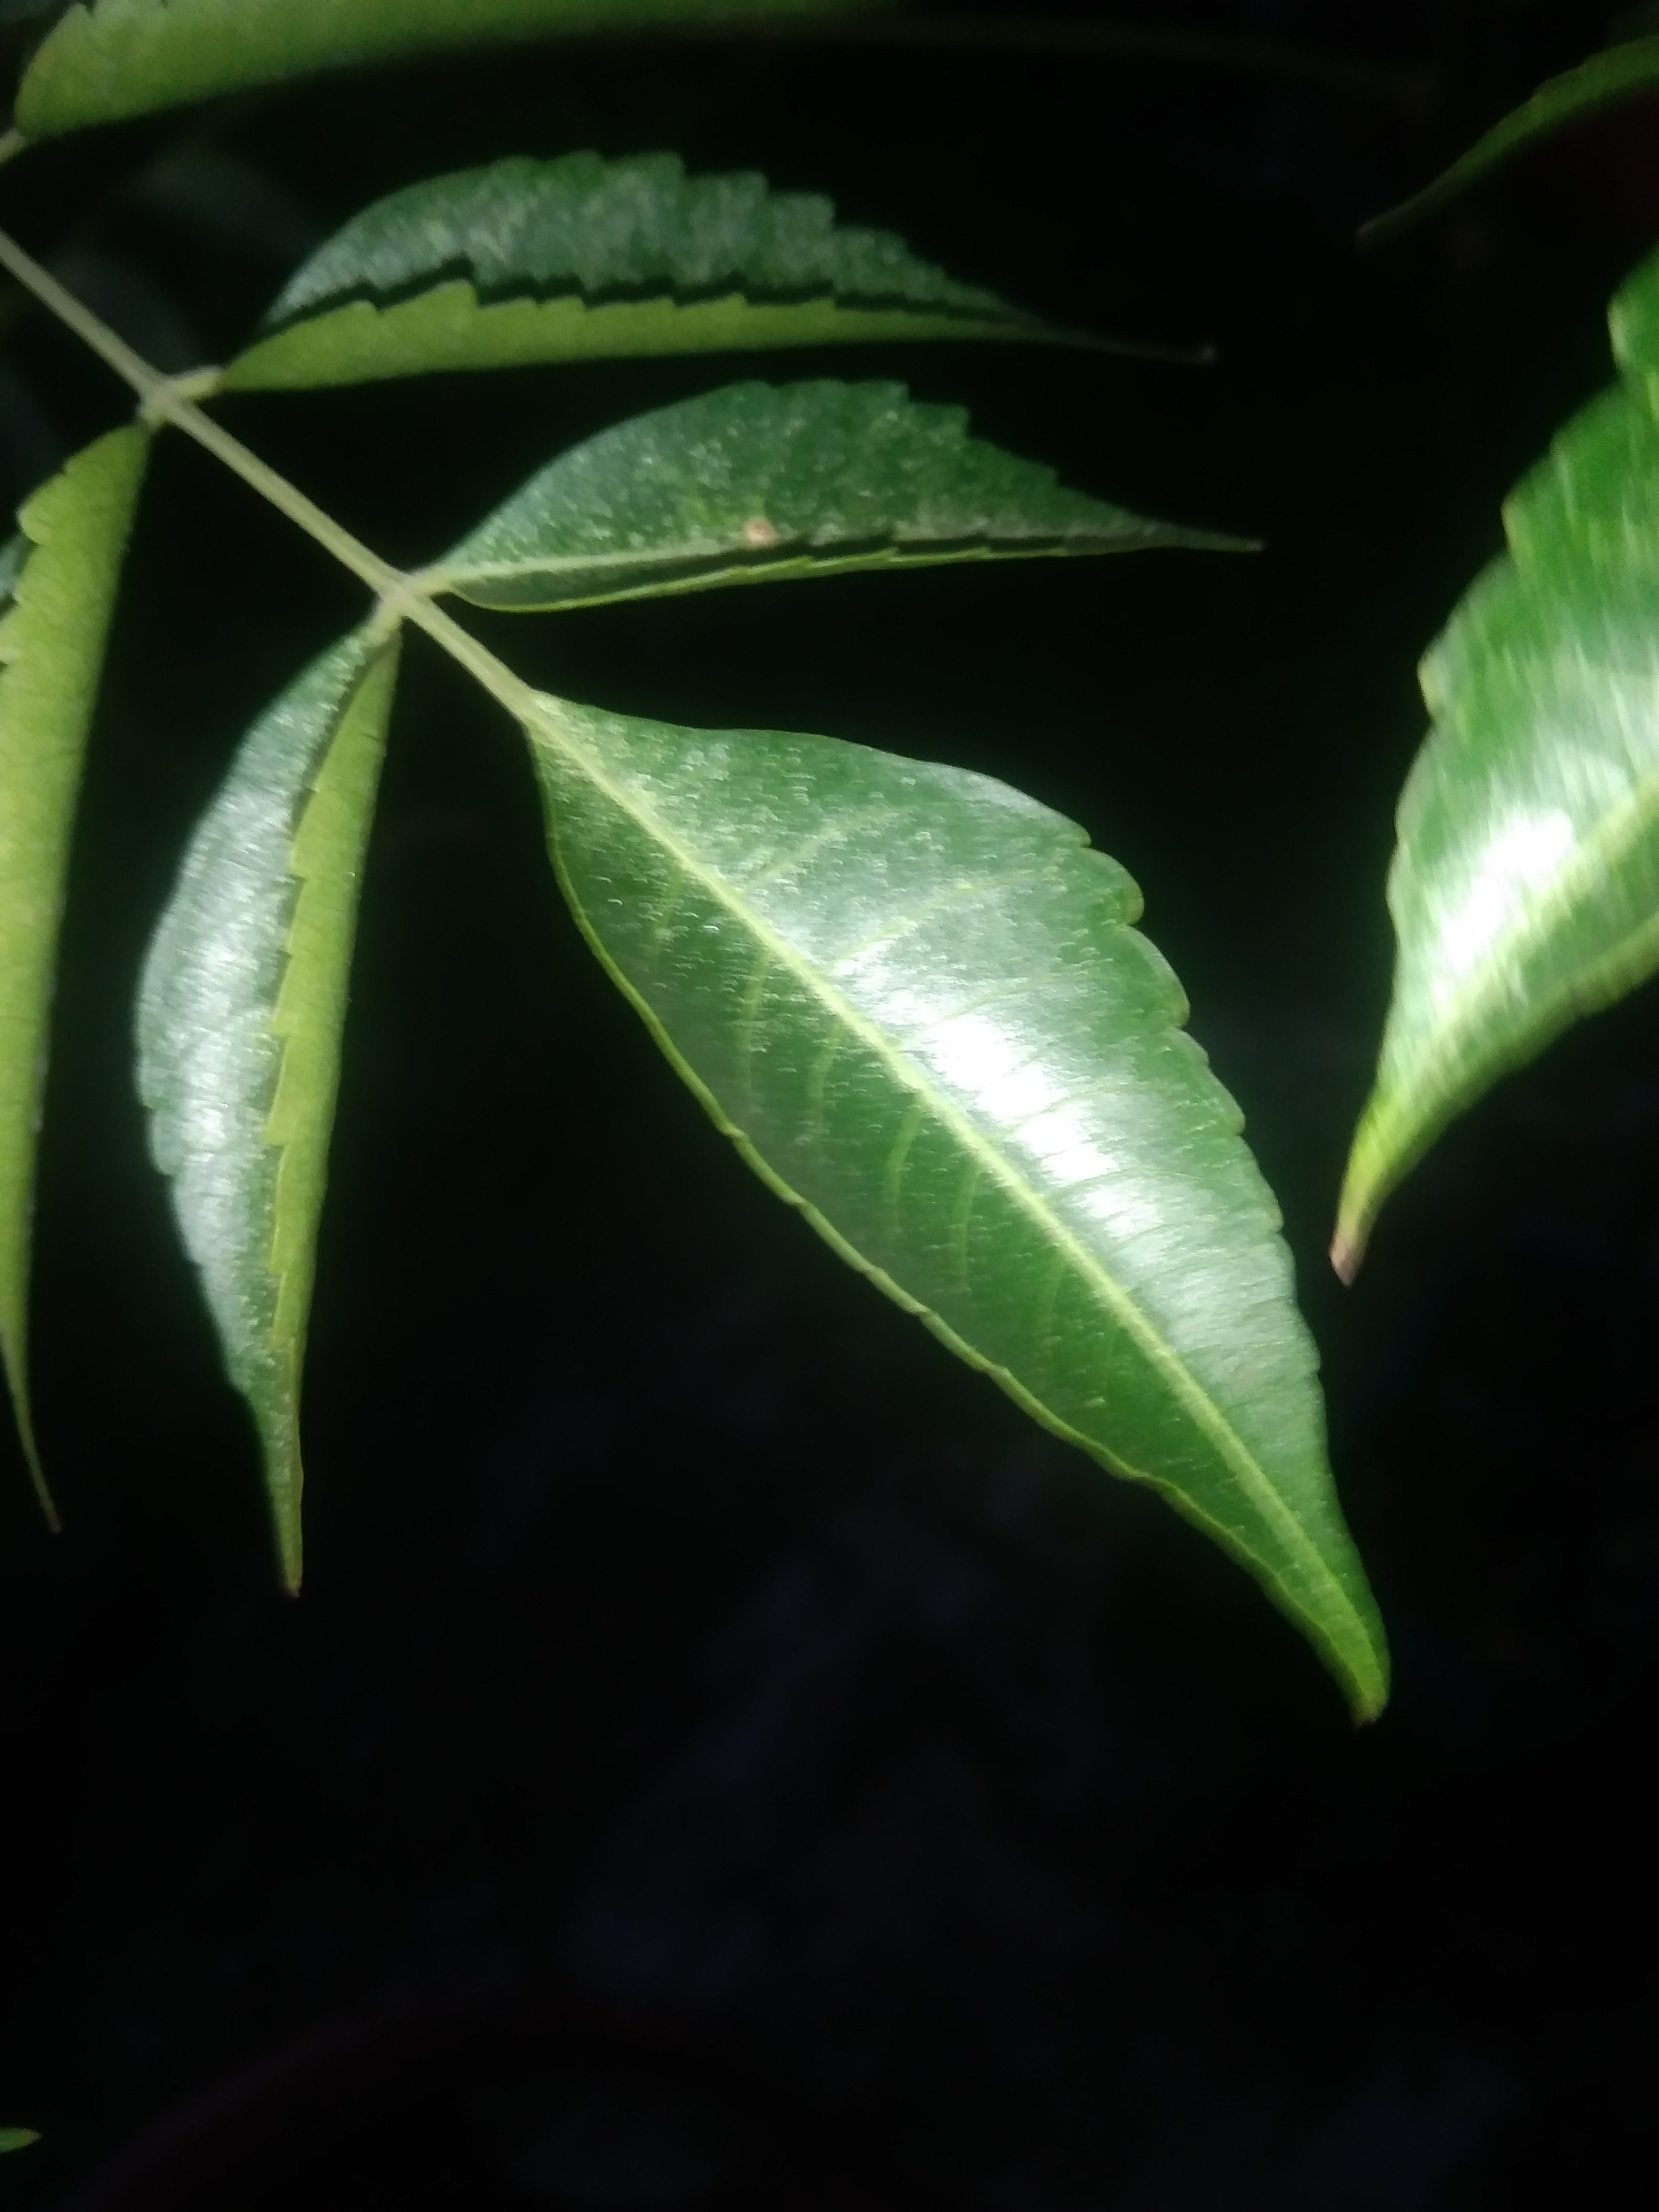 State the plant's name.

neem
